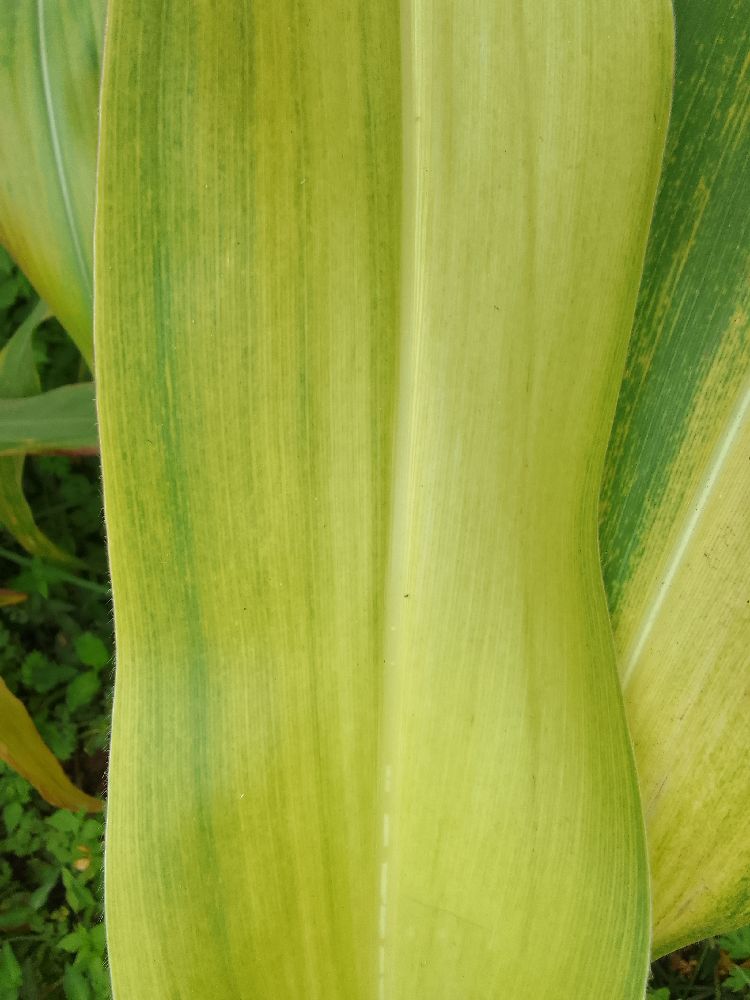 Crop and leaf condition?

maize, maize lethal necrosis
